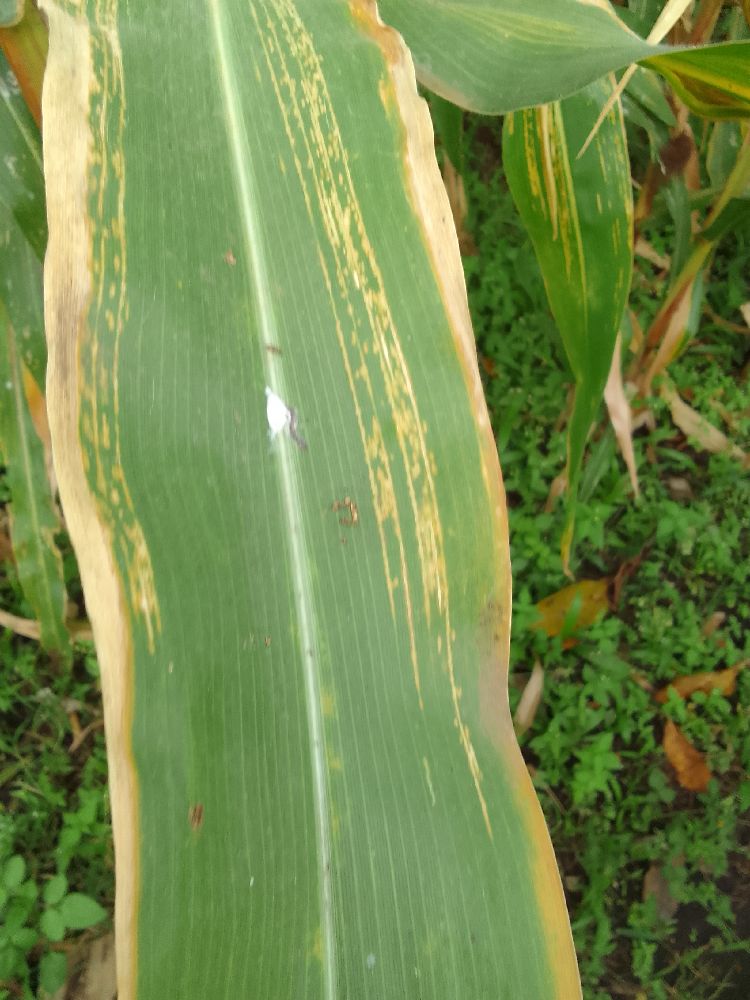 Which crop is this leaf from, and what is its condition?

maize, maize lethal necrosis
